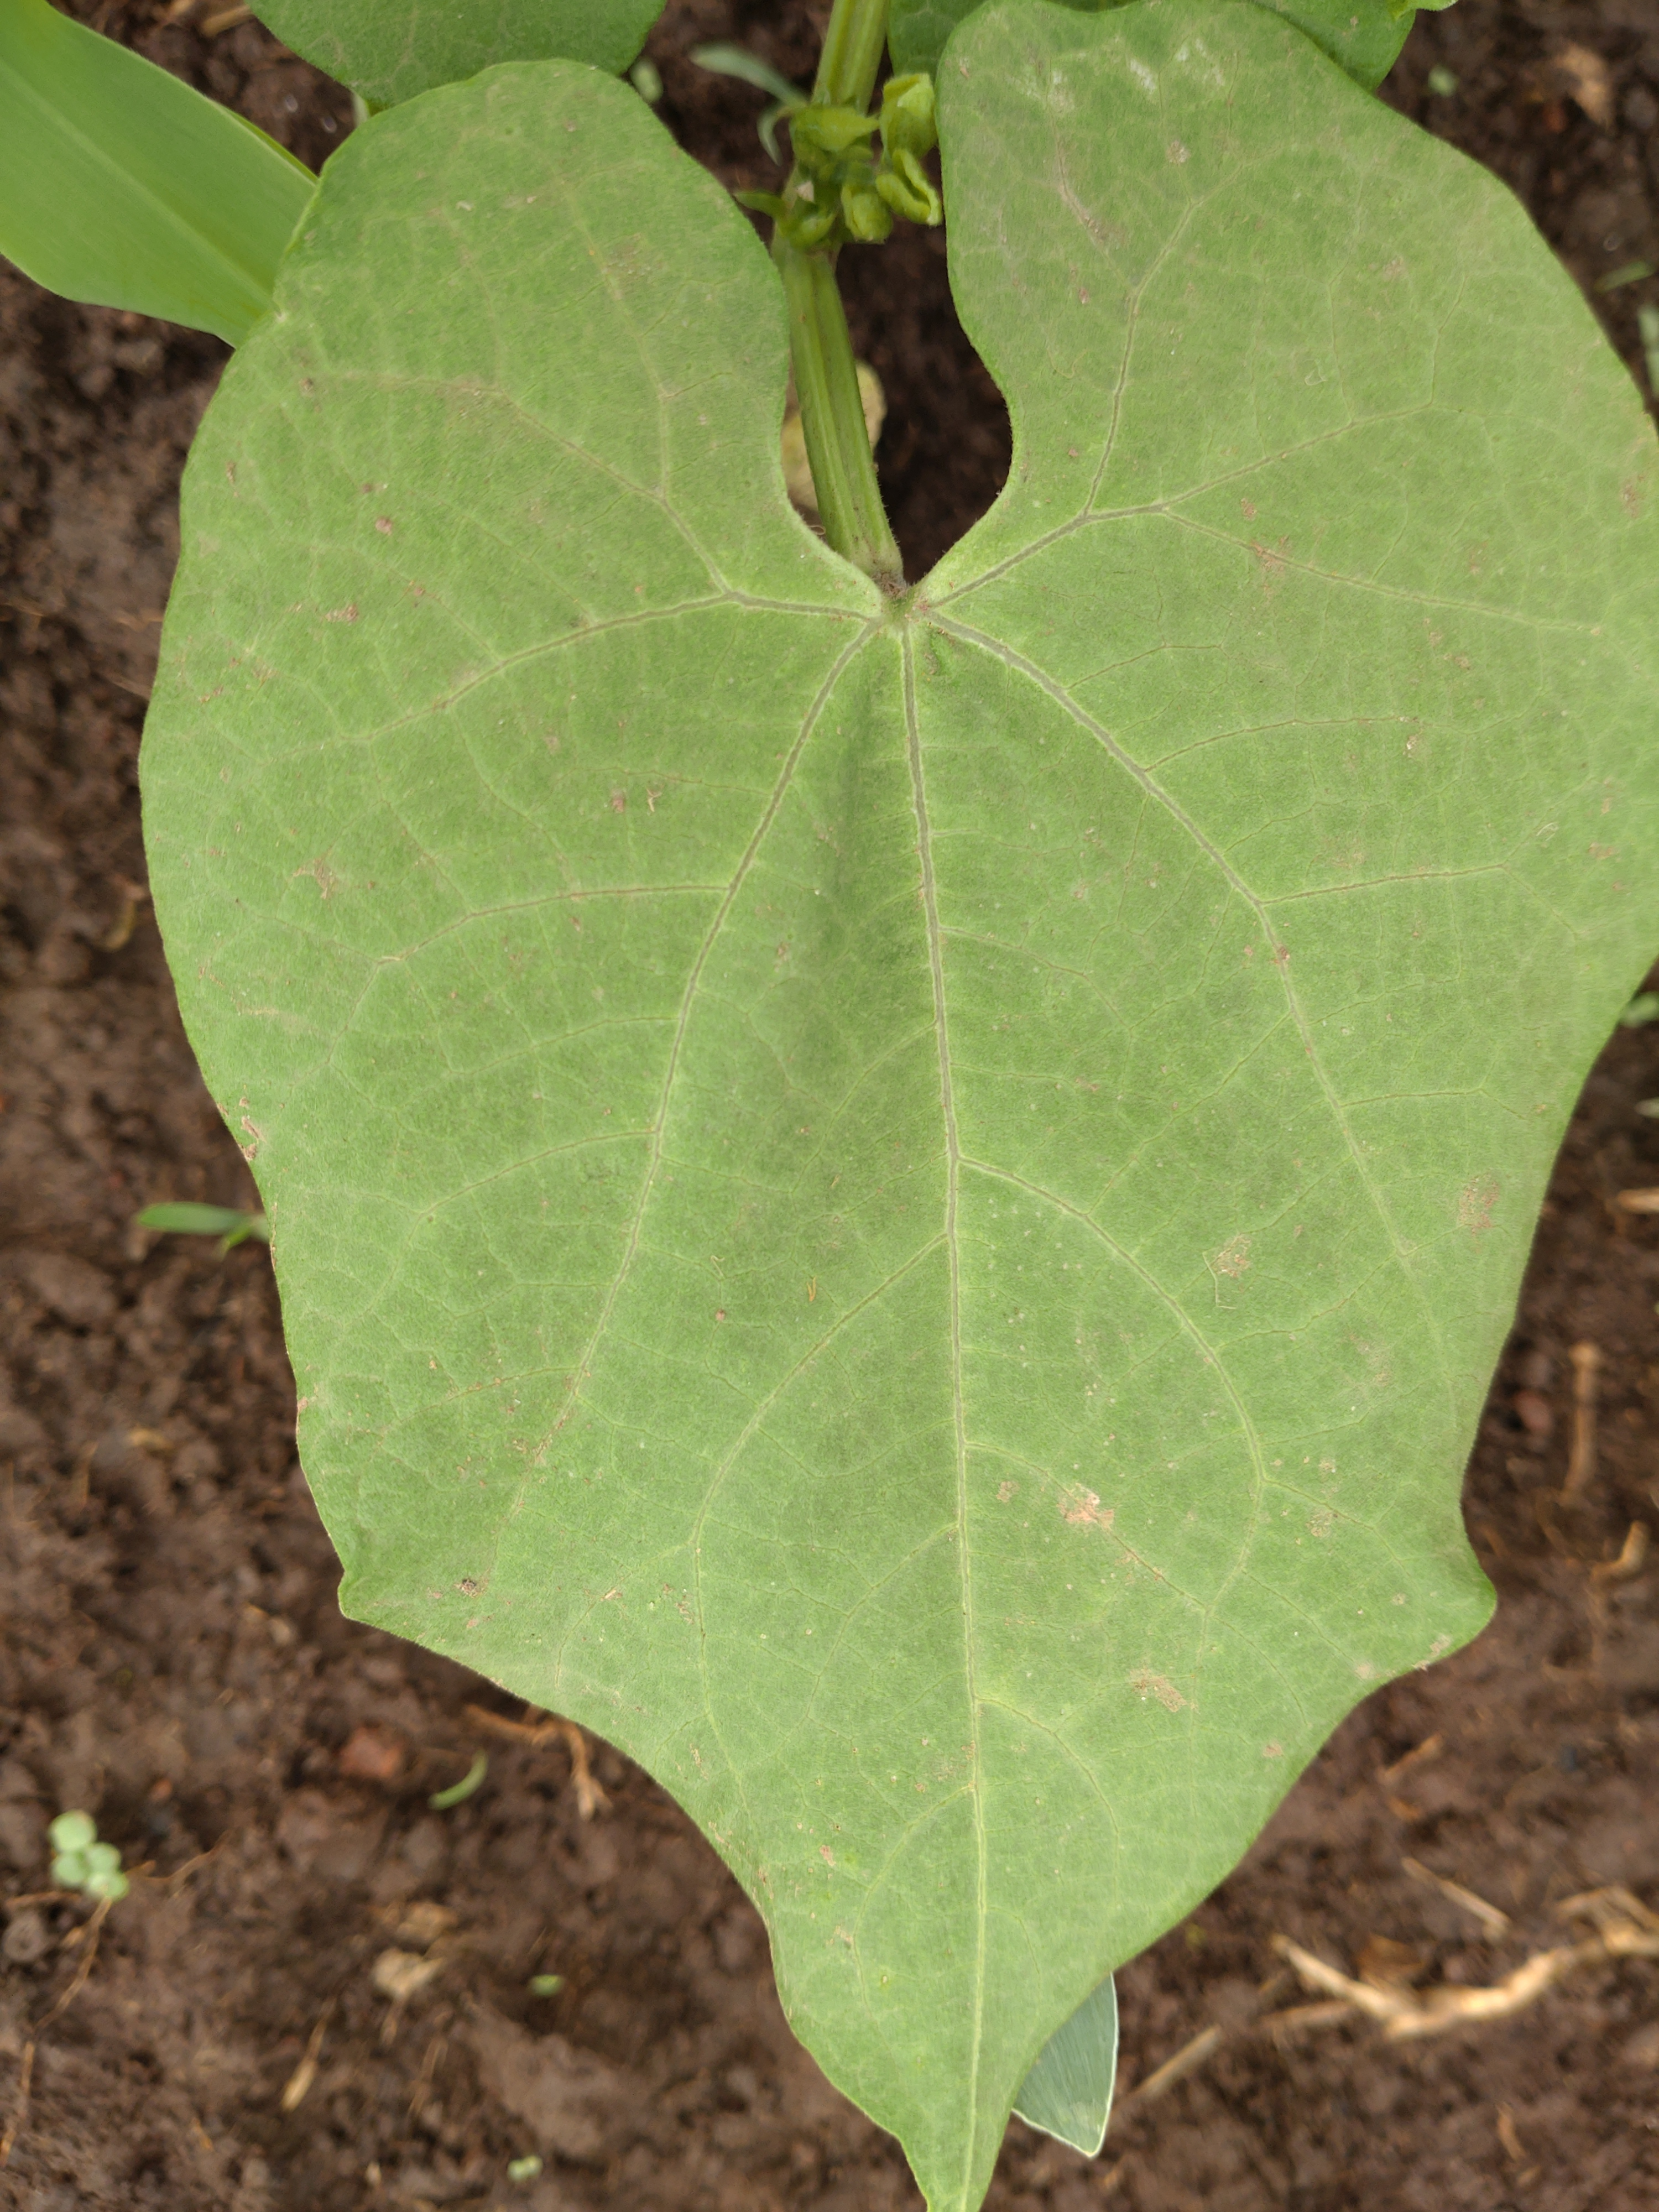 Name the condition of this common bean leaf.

healthy
